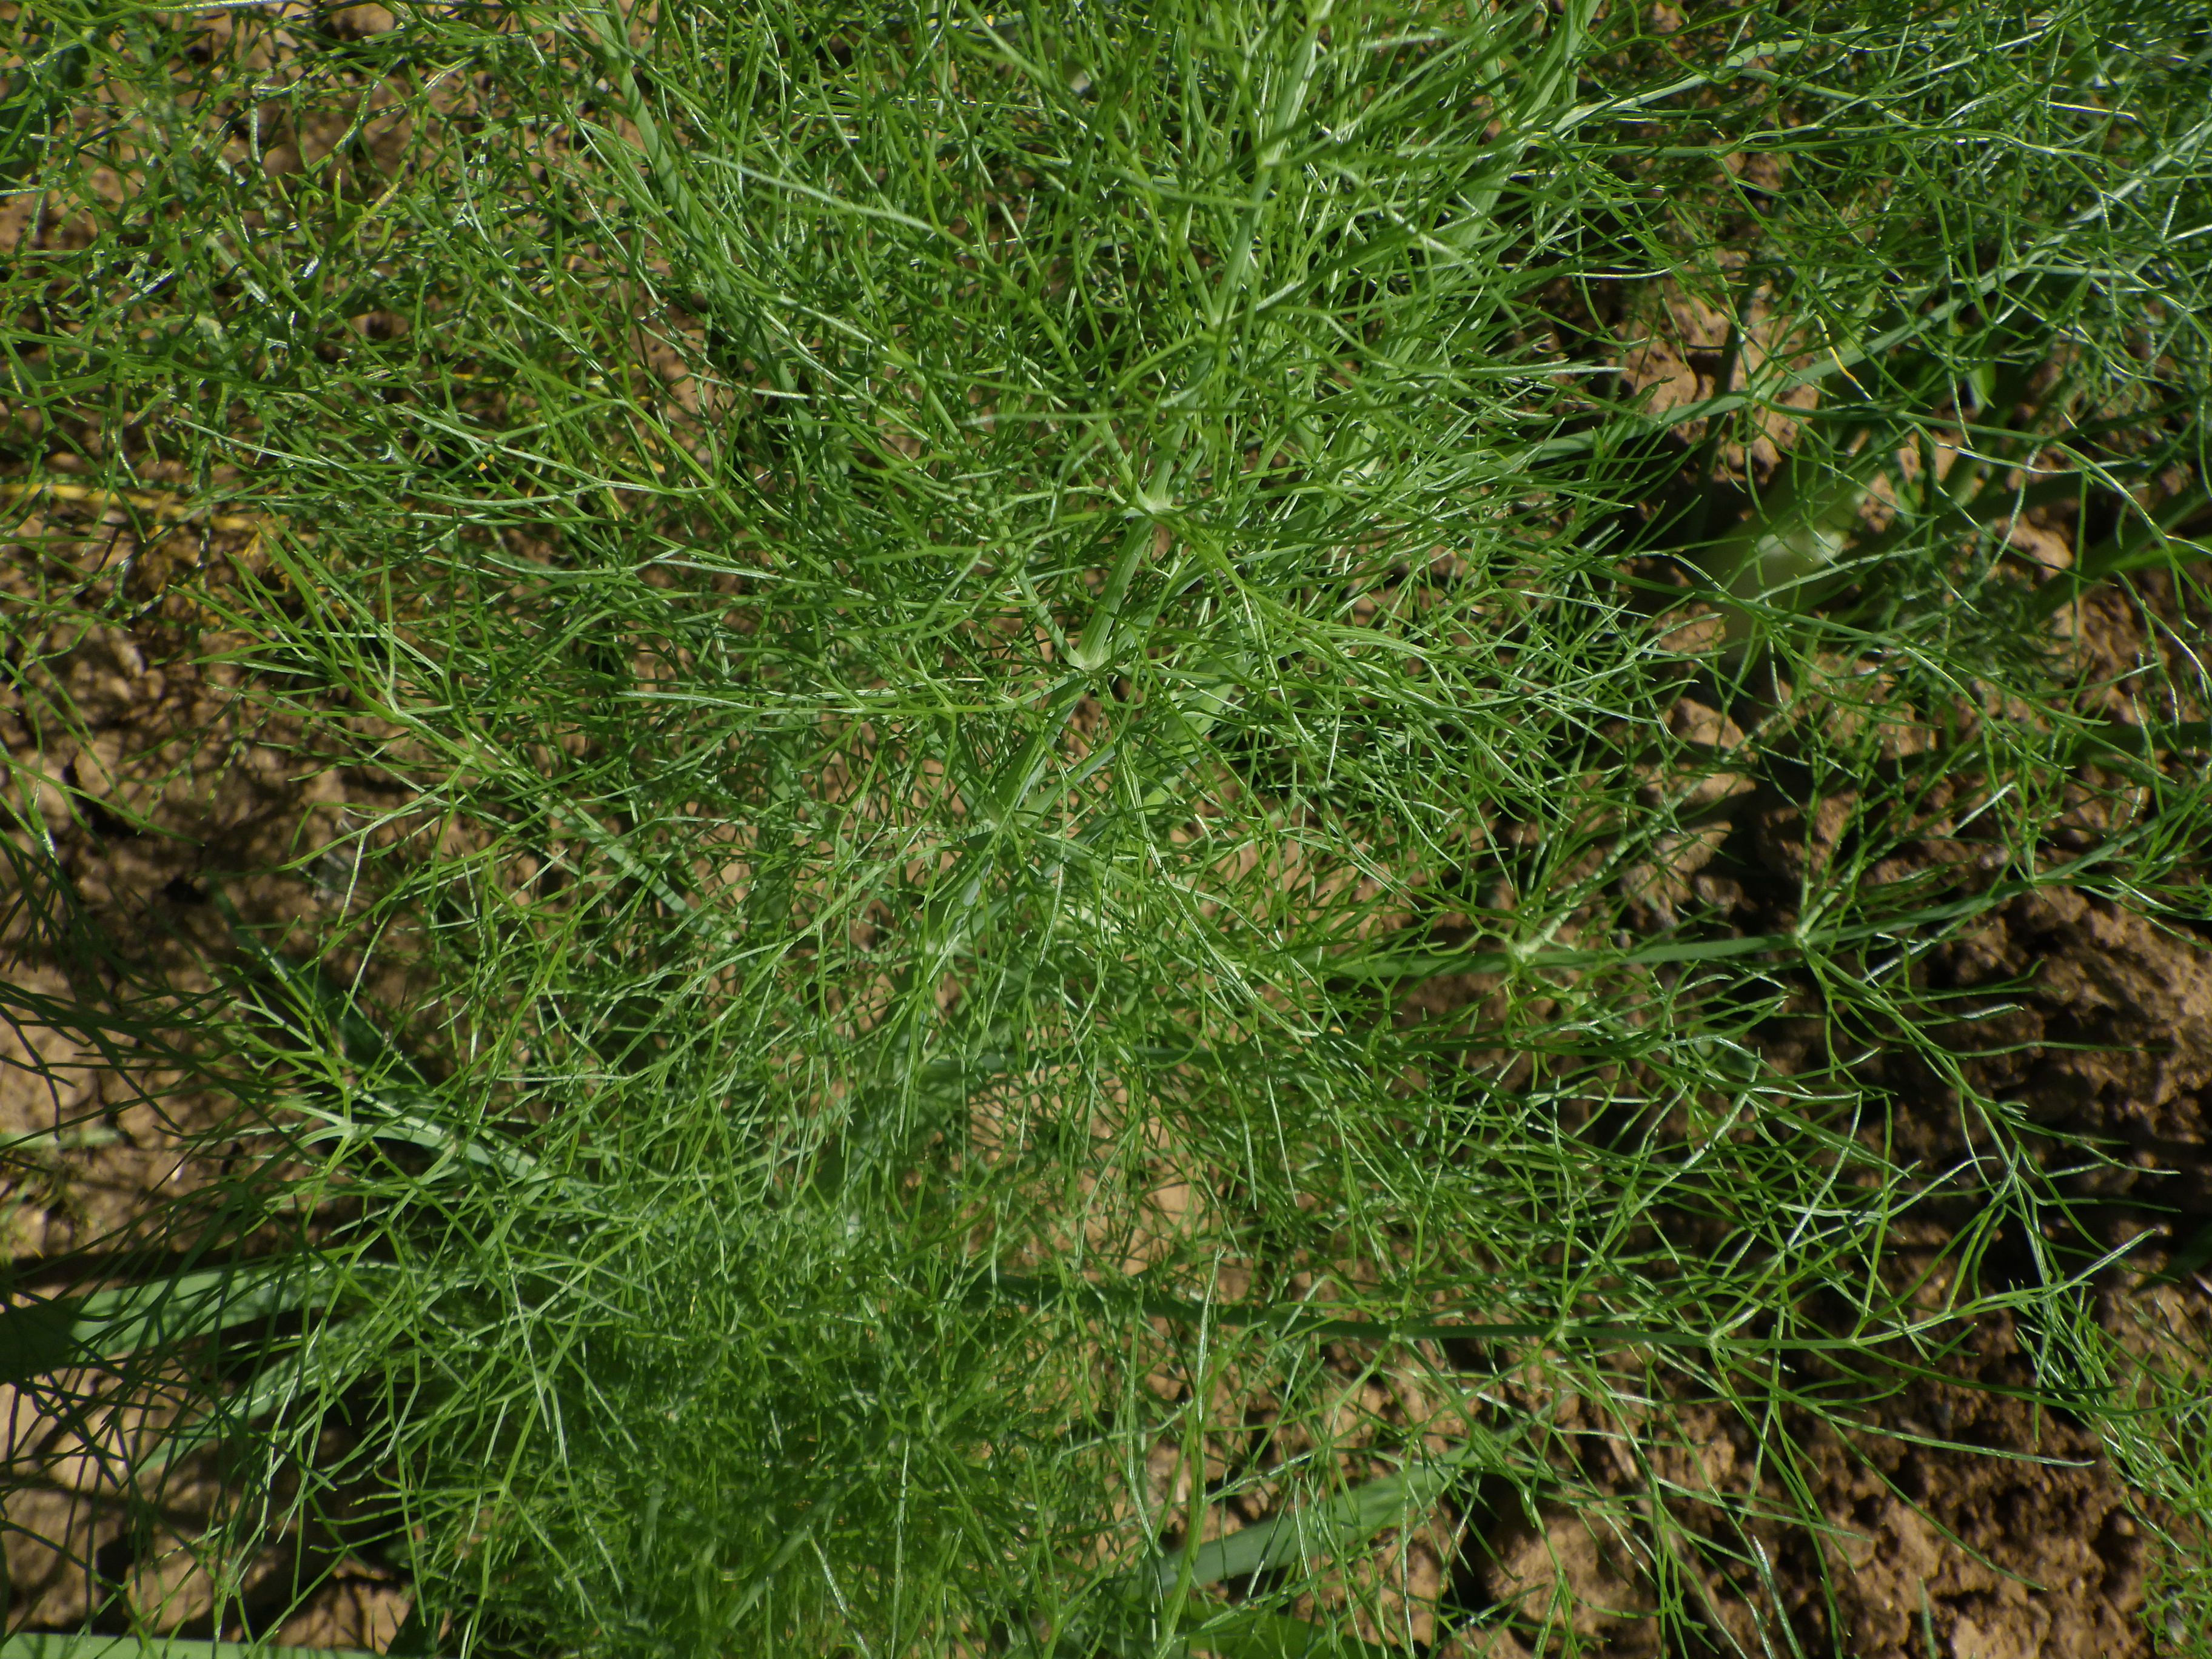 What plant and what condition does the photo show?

fennel, healthy
